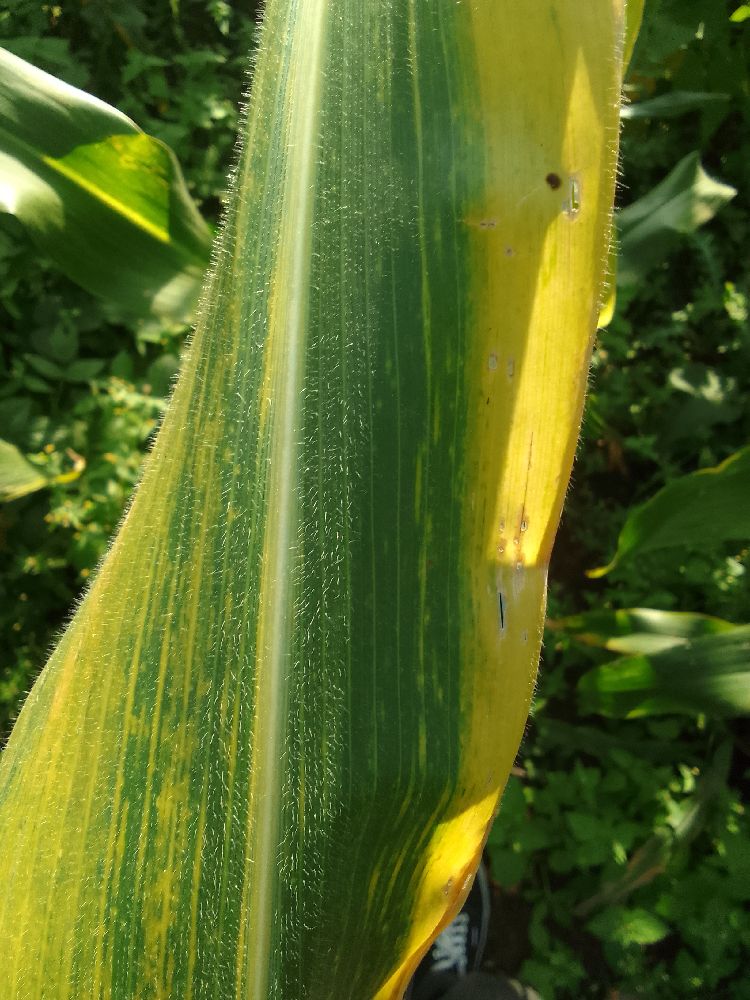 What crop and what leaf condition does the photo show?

maize, maize lethal necrosis
